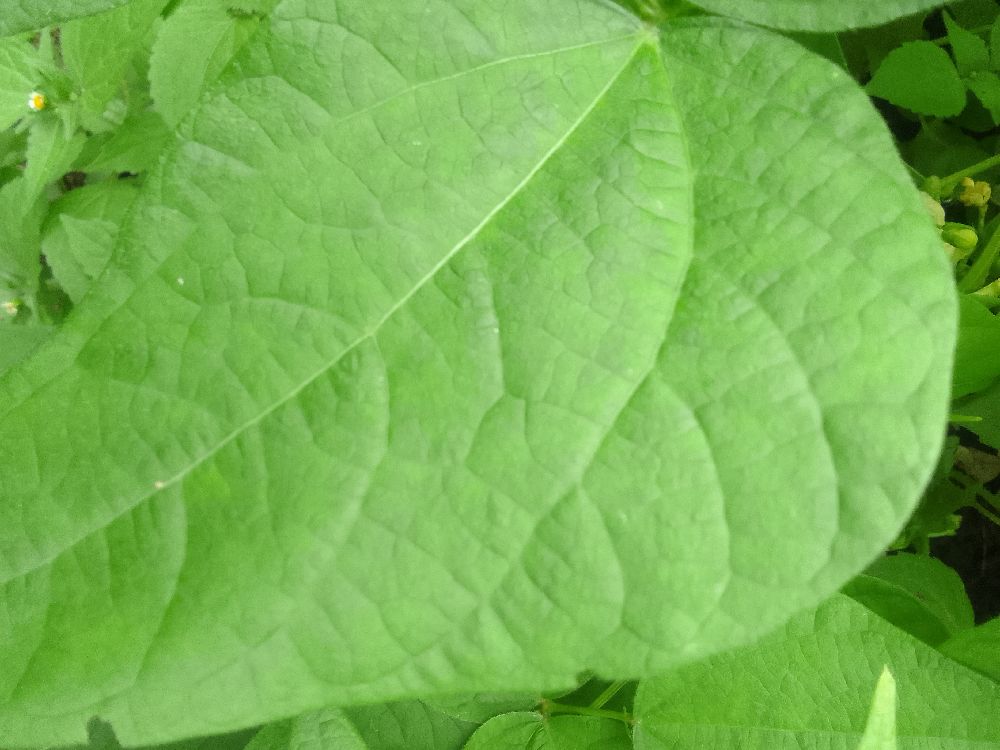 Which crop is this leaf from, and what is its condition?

common bean, healthy
